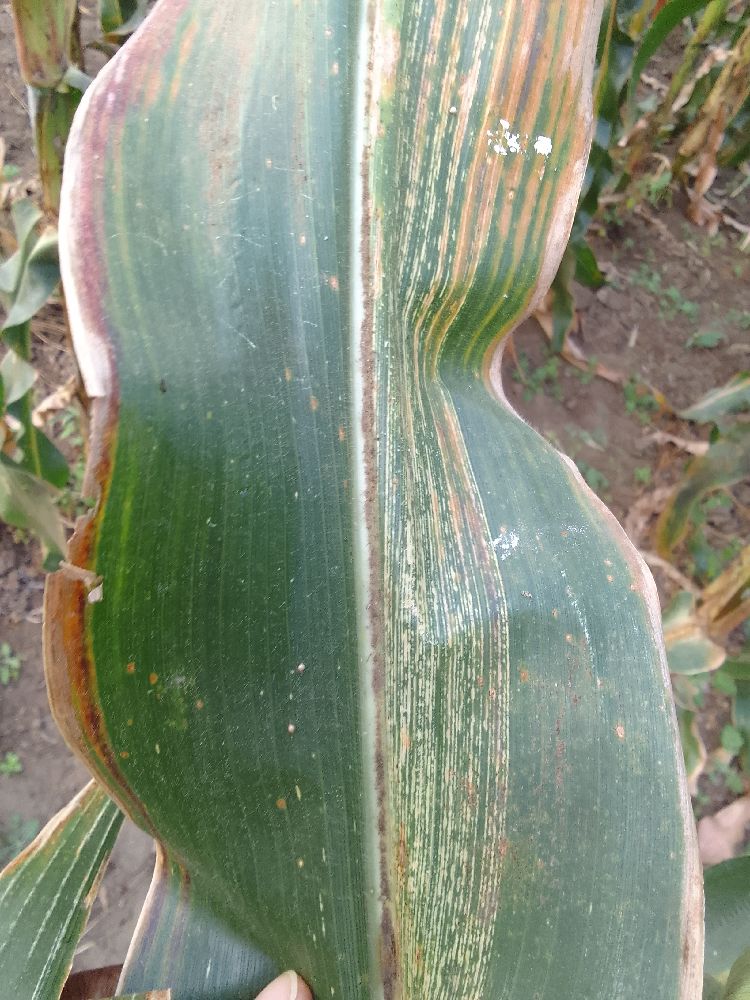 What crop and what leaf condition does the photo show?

maize, maize streak virus
